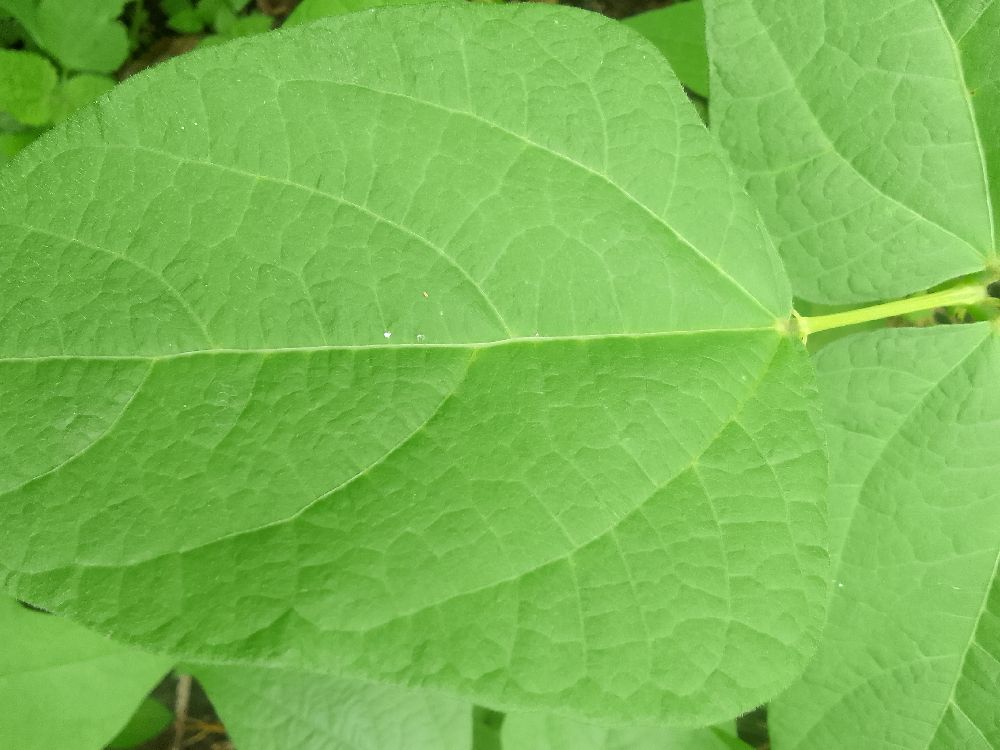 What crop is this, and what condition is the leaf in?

common bean, healthy
